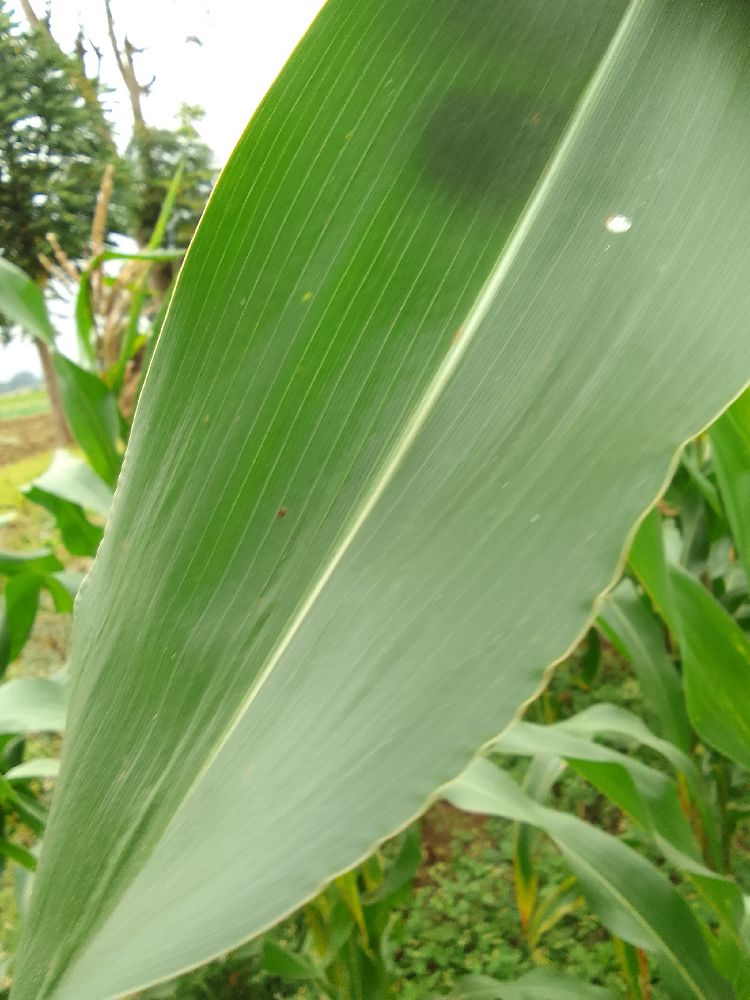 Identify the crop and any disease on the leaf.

maize, healthy
